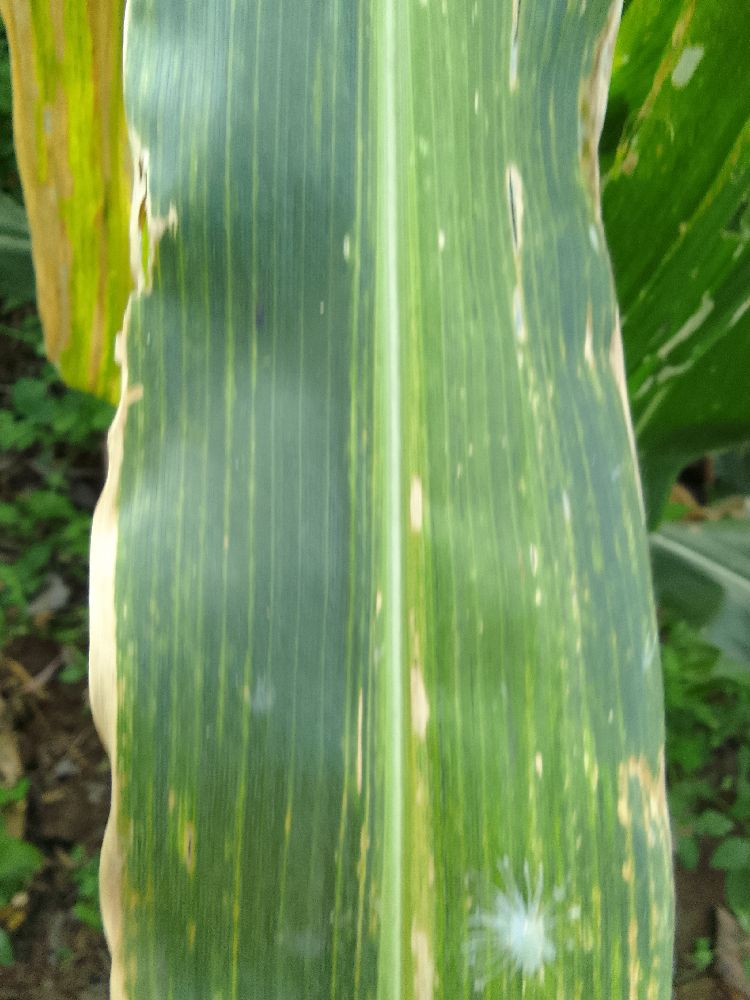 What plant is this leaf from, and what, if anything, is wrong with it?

maize, maize lethal necrosis
